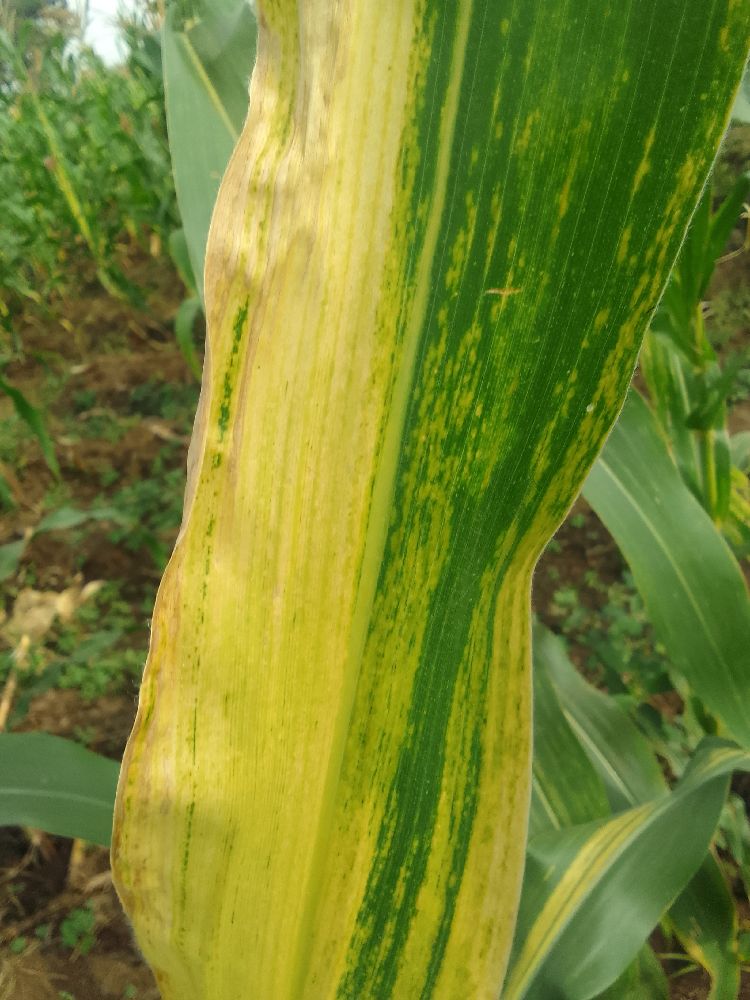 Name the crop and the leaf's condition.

maize, maize lethal necrosis
